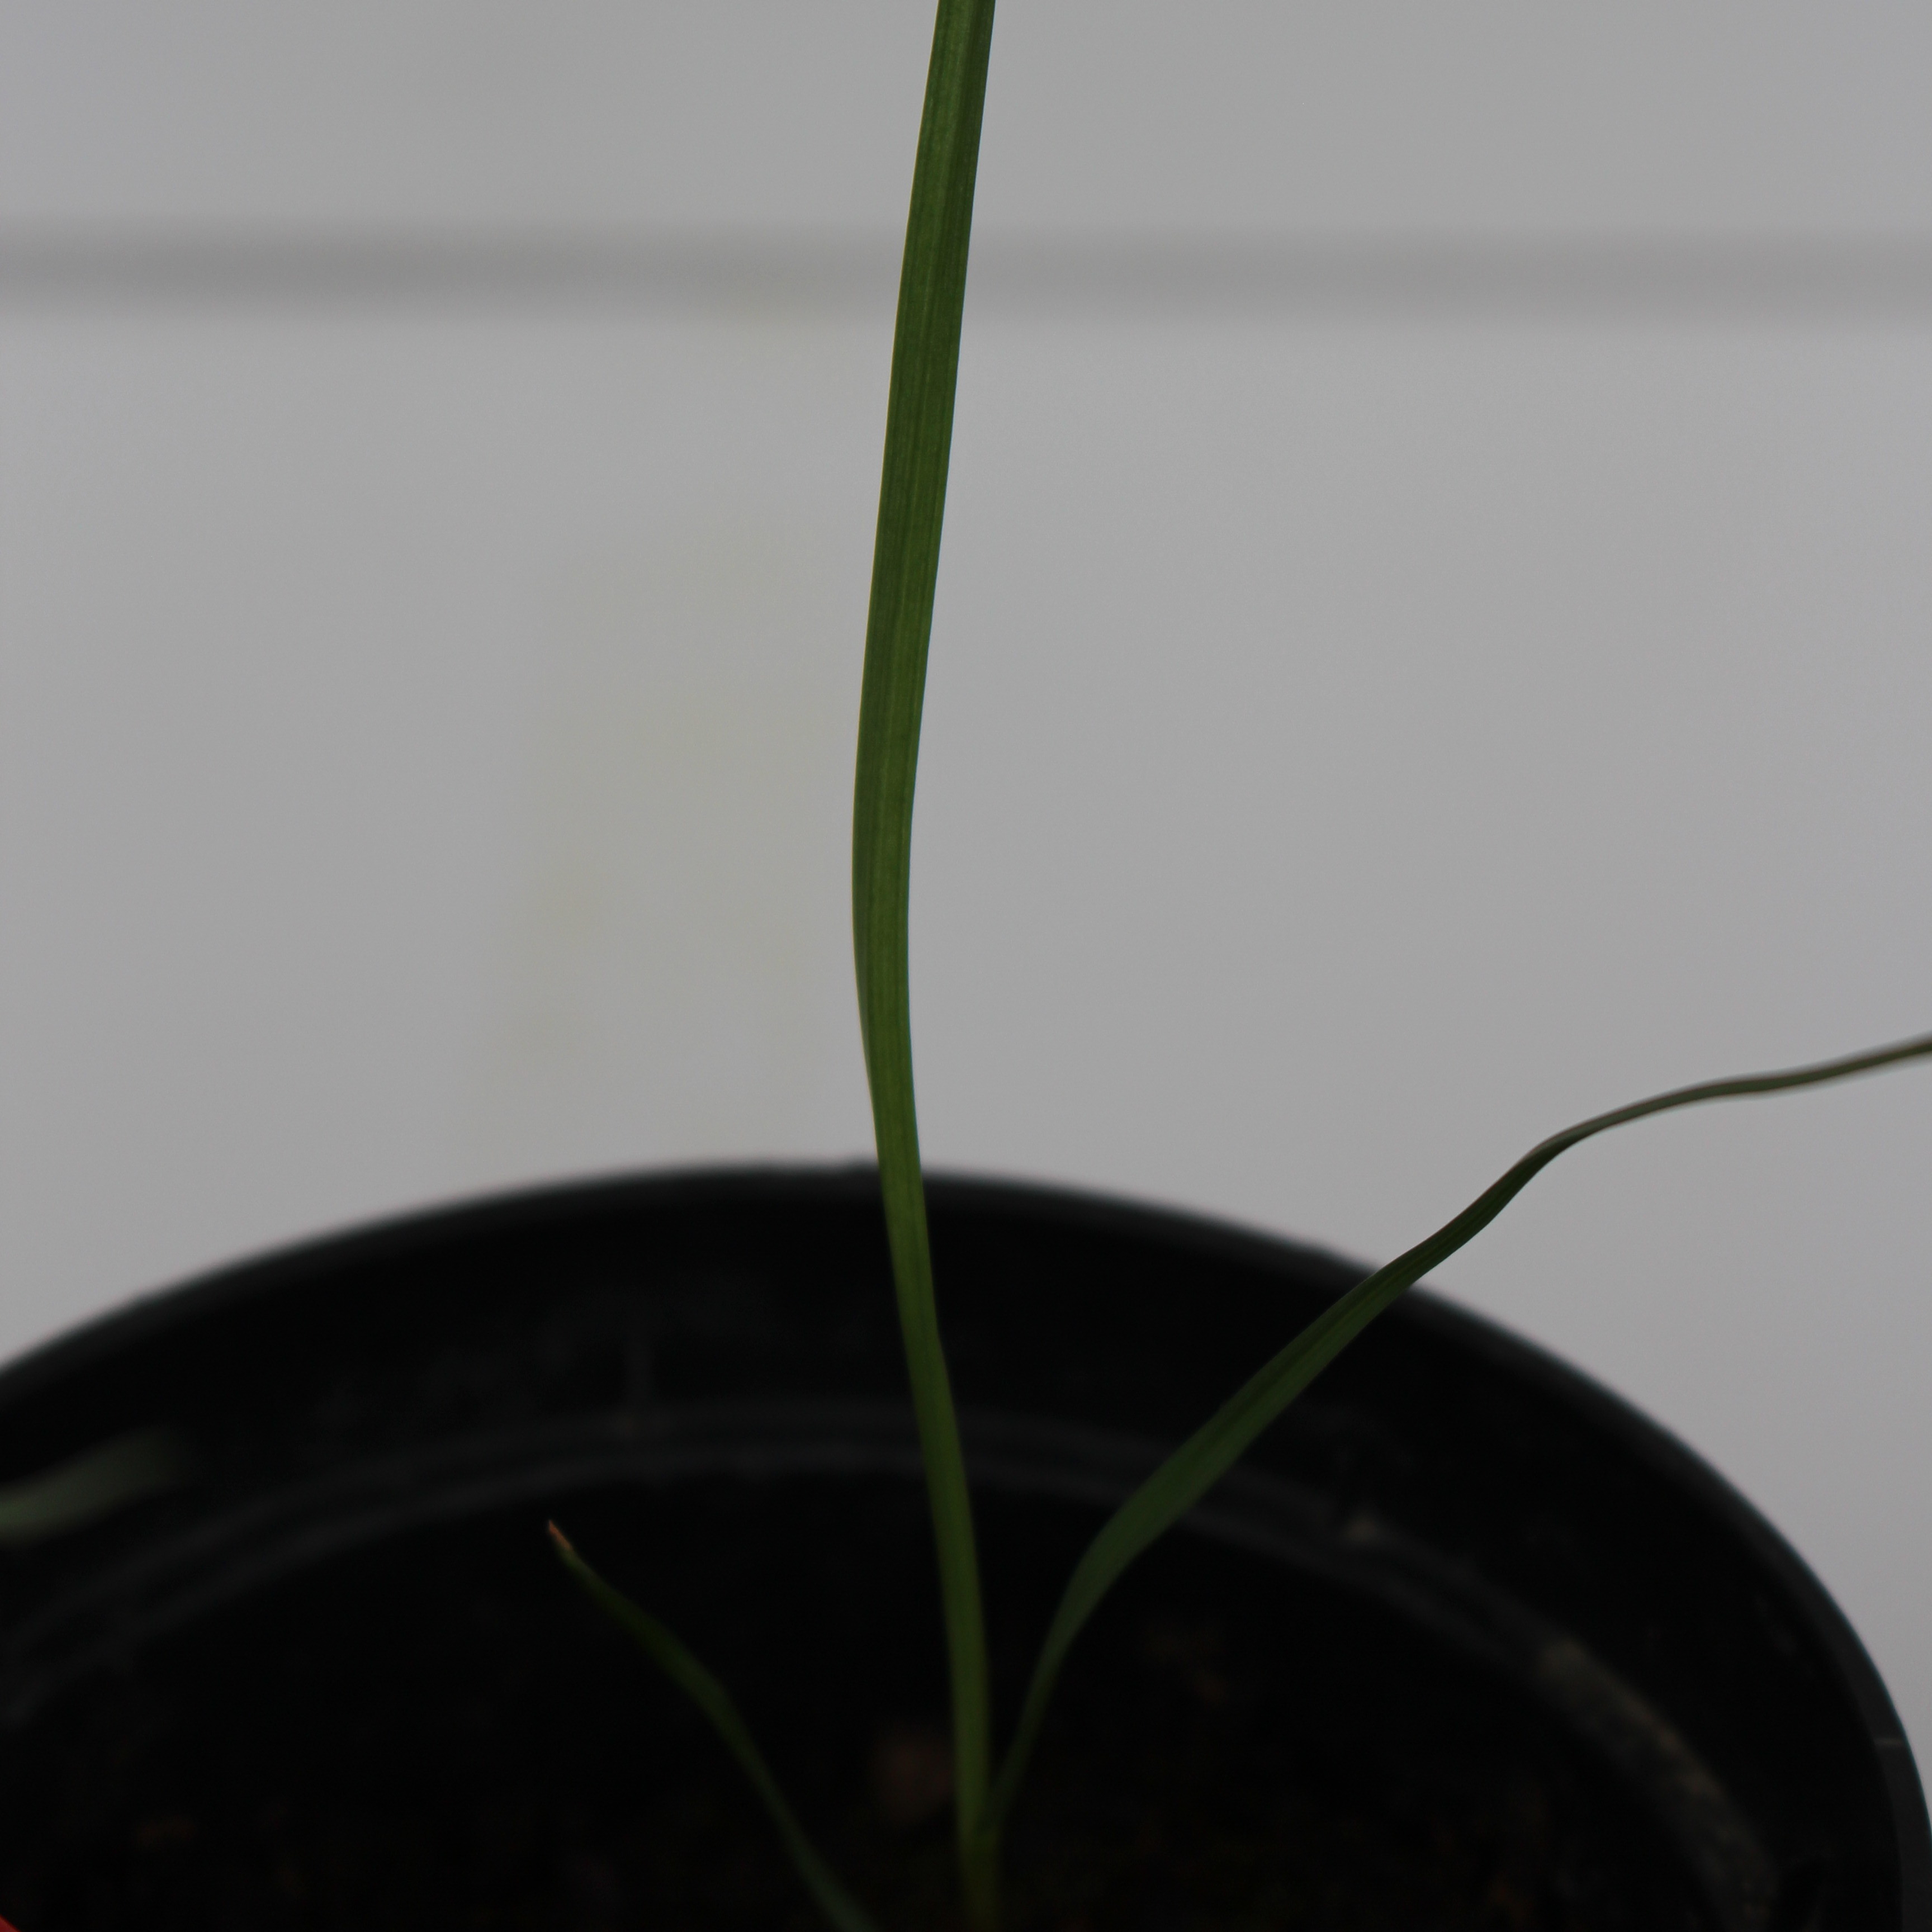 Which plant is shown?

Lolium multiflorum
